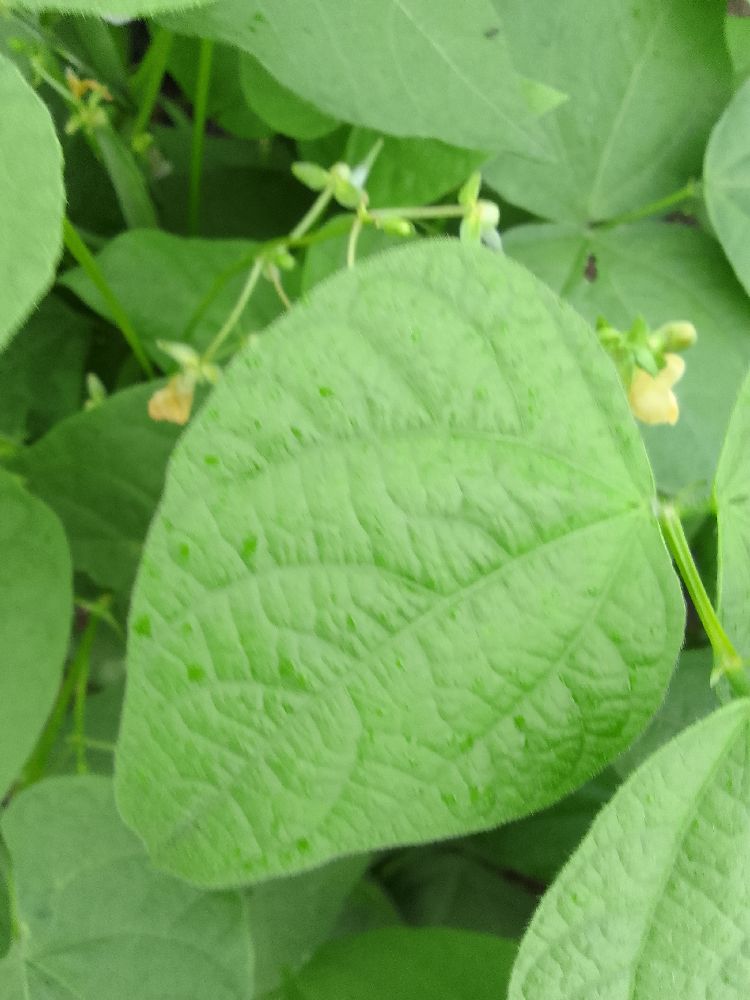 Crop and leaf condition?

common bean, healthy
